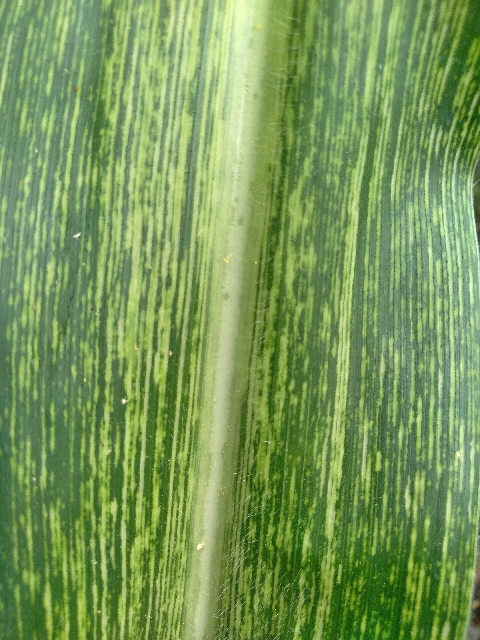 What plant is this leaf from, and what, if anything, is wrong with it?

maize, maize streak virus
